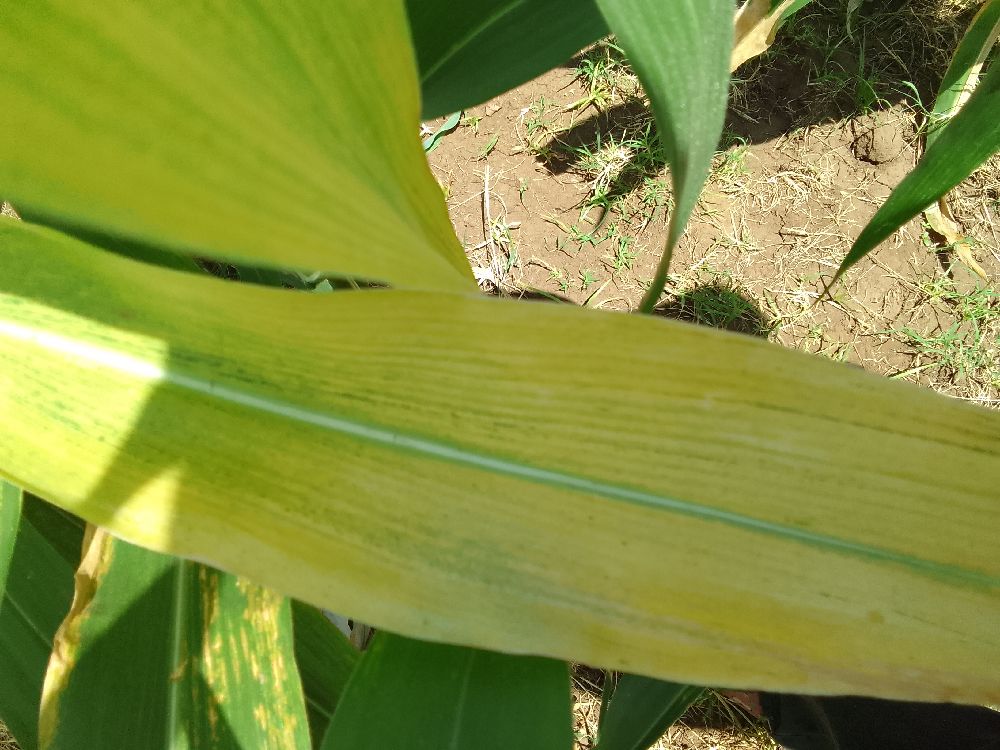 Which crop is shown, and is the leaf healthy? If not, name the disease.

maize, maize lethal necrosis
